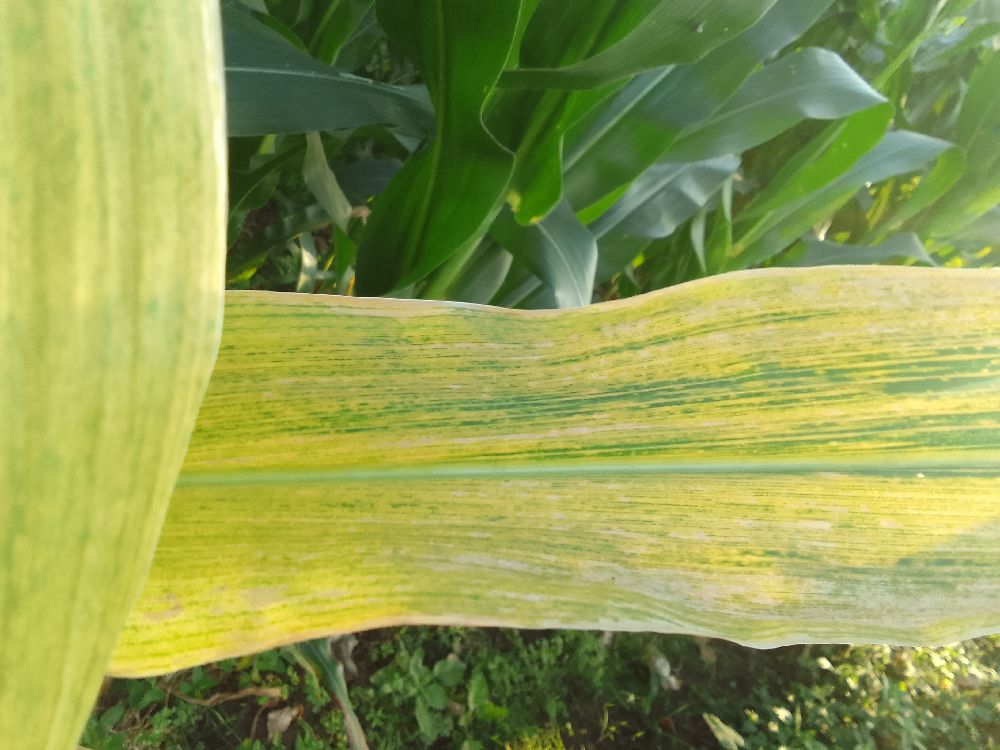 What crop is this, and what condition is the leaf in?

maize, maize lethal necrosis
